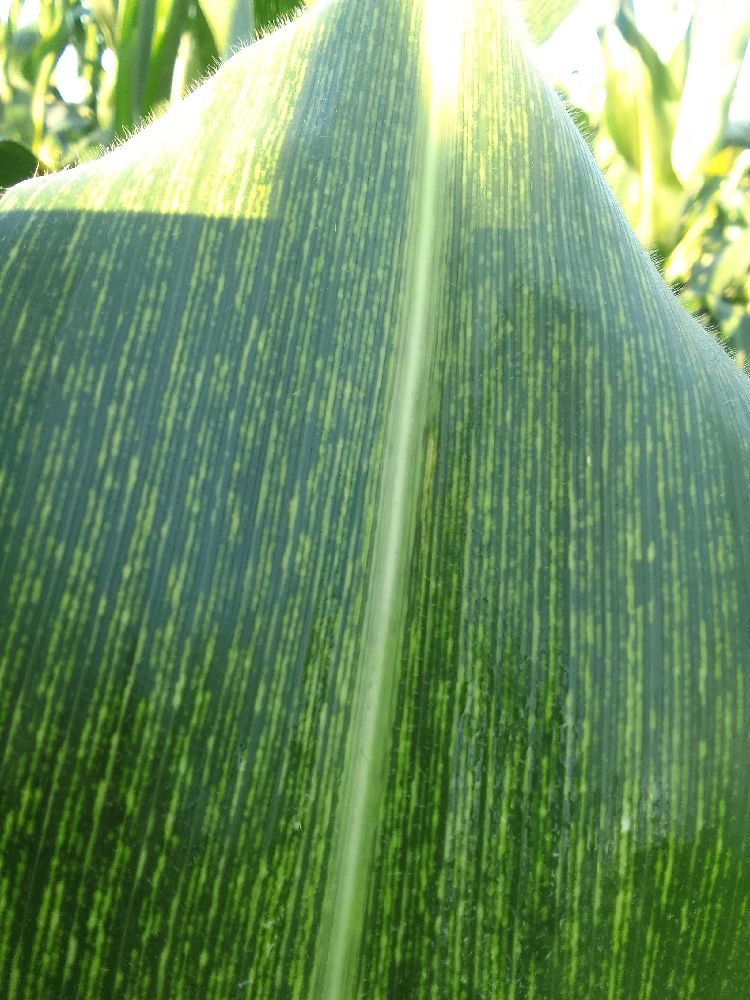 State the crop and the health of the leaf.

maize, maize streak virus
